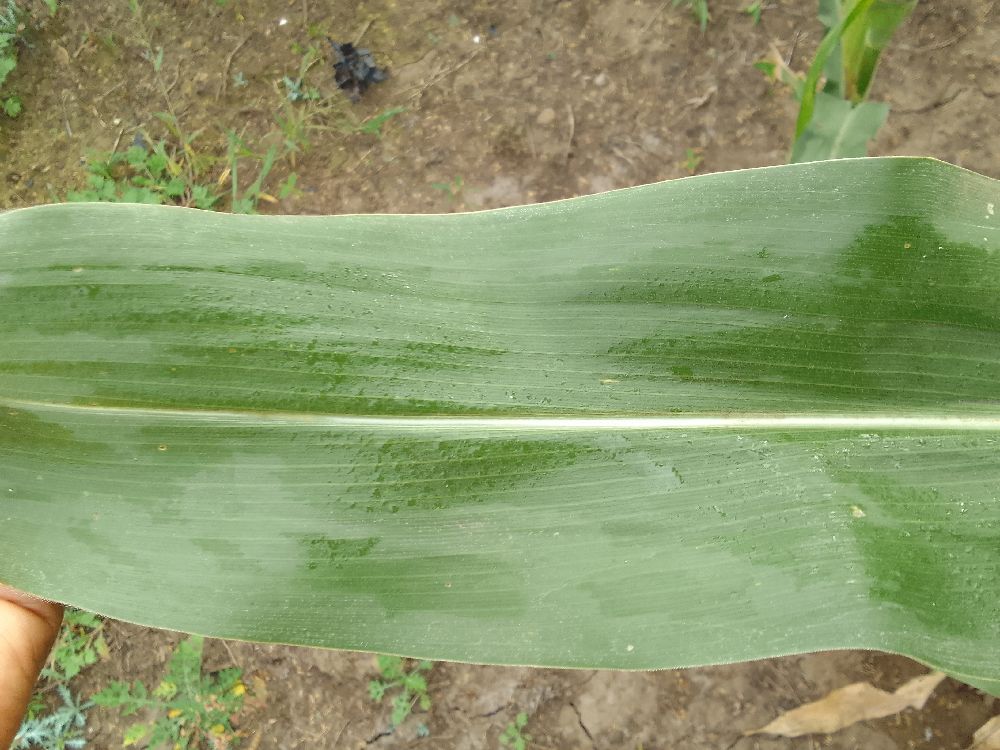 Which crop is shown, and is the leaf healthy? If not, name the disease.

maize, healthy
